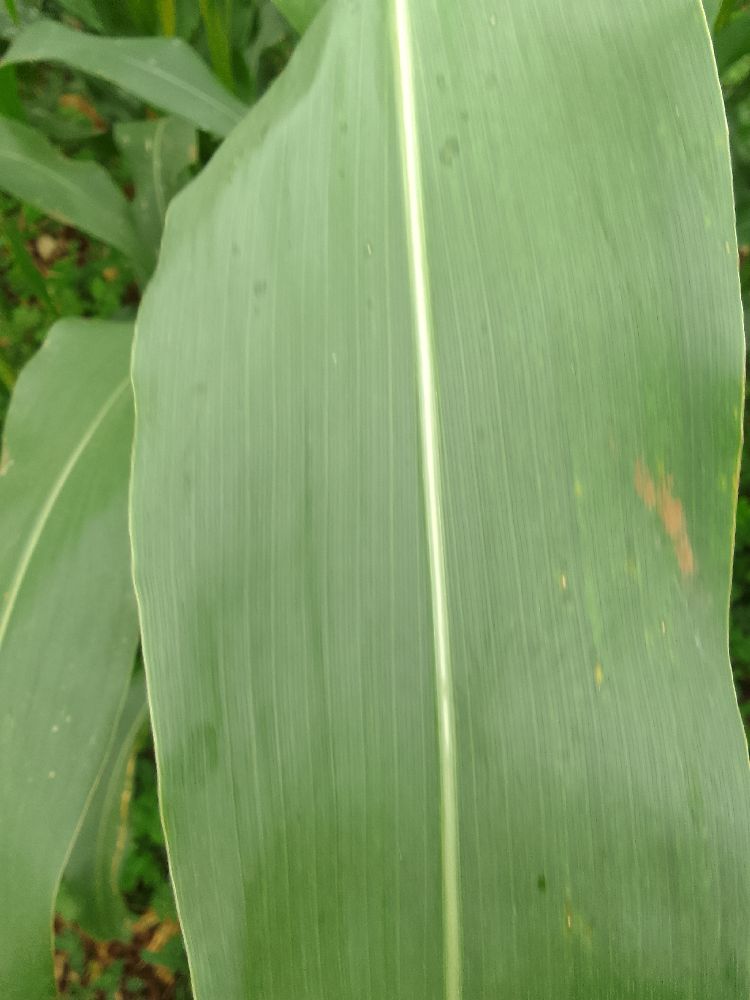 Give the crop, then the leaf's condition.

maize, healthy
